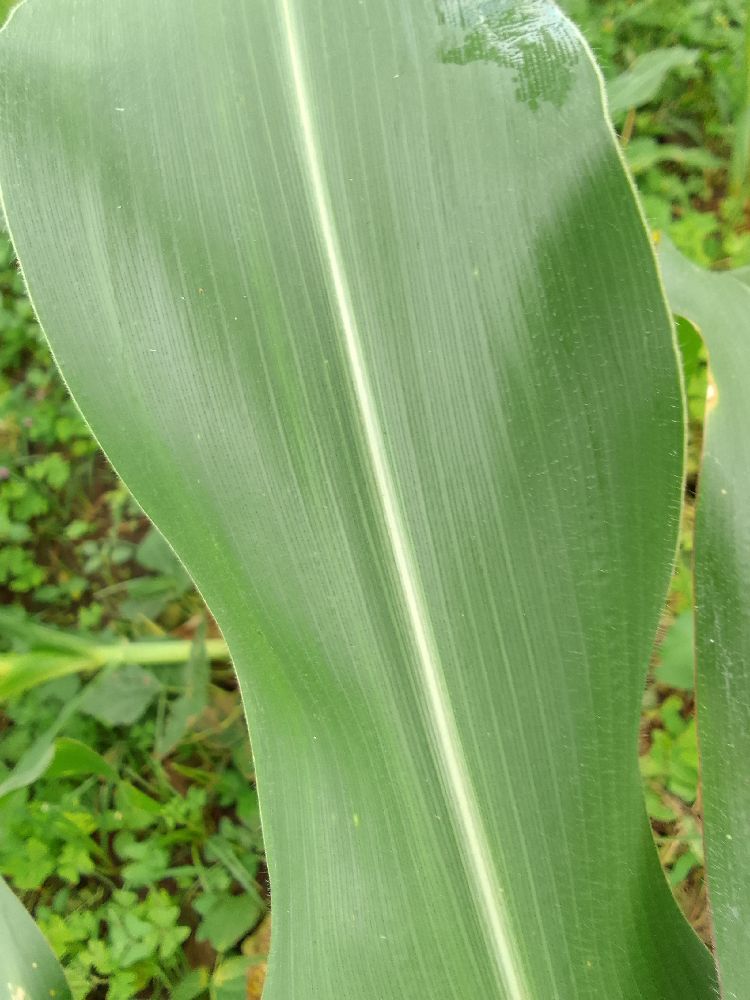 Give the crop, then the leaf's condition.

maize, healthy
